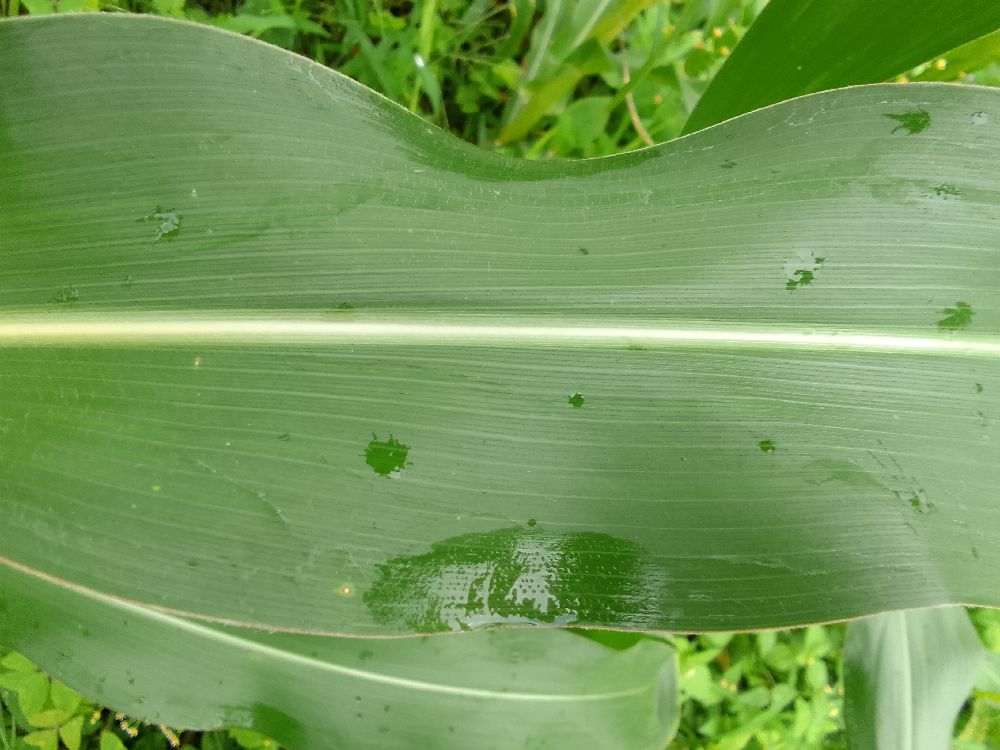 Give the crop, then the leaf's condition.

maize, healthy
